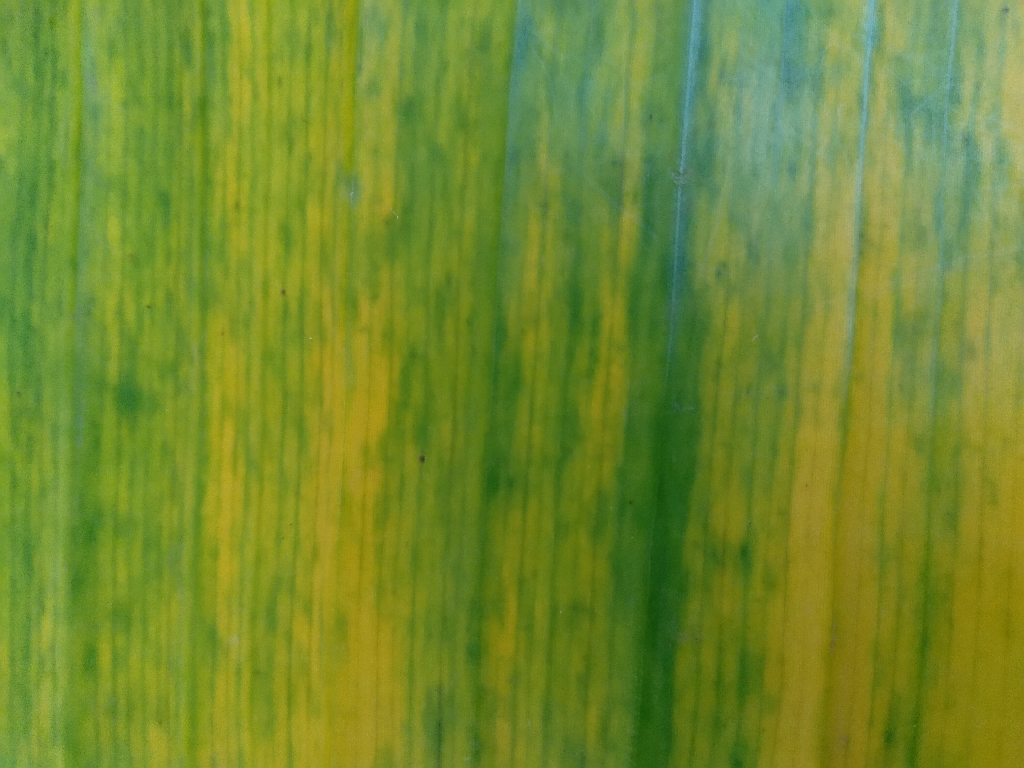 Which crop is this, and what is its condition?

banana, fusarium wilt race 1
